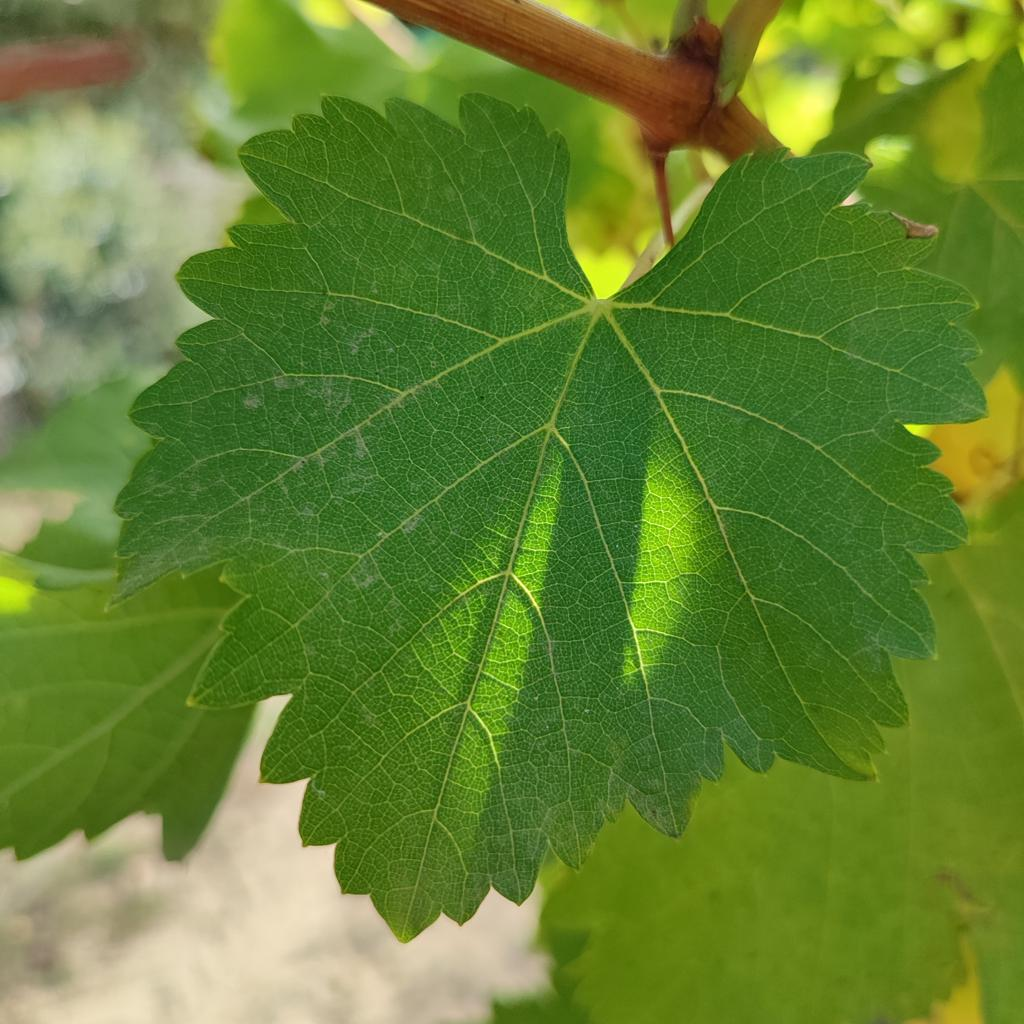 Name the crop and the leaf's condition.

grapevine, powdery mildew
